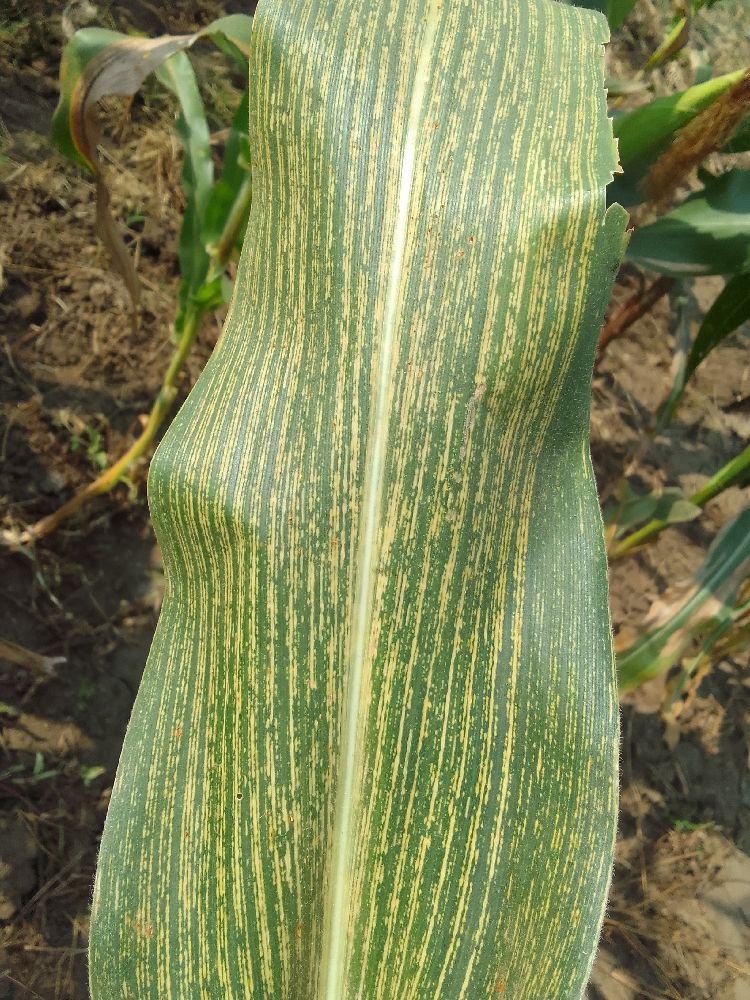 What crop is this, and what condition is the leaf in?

maize, maize streak virus
